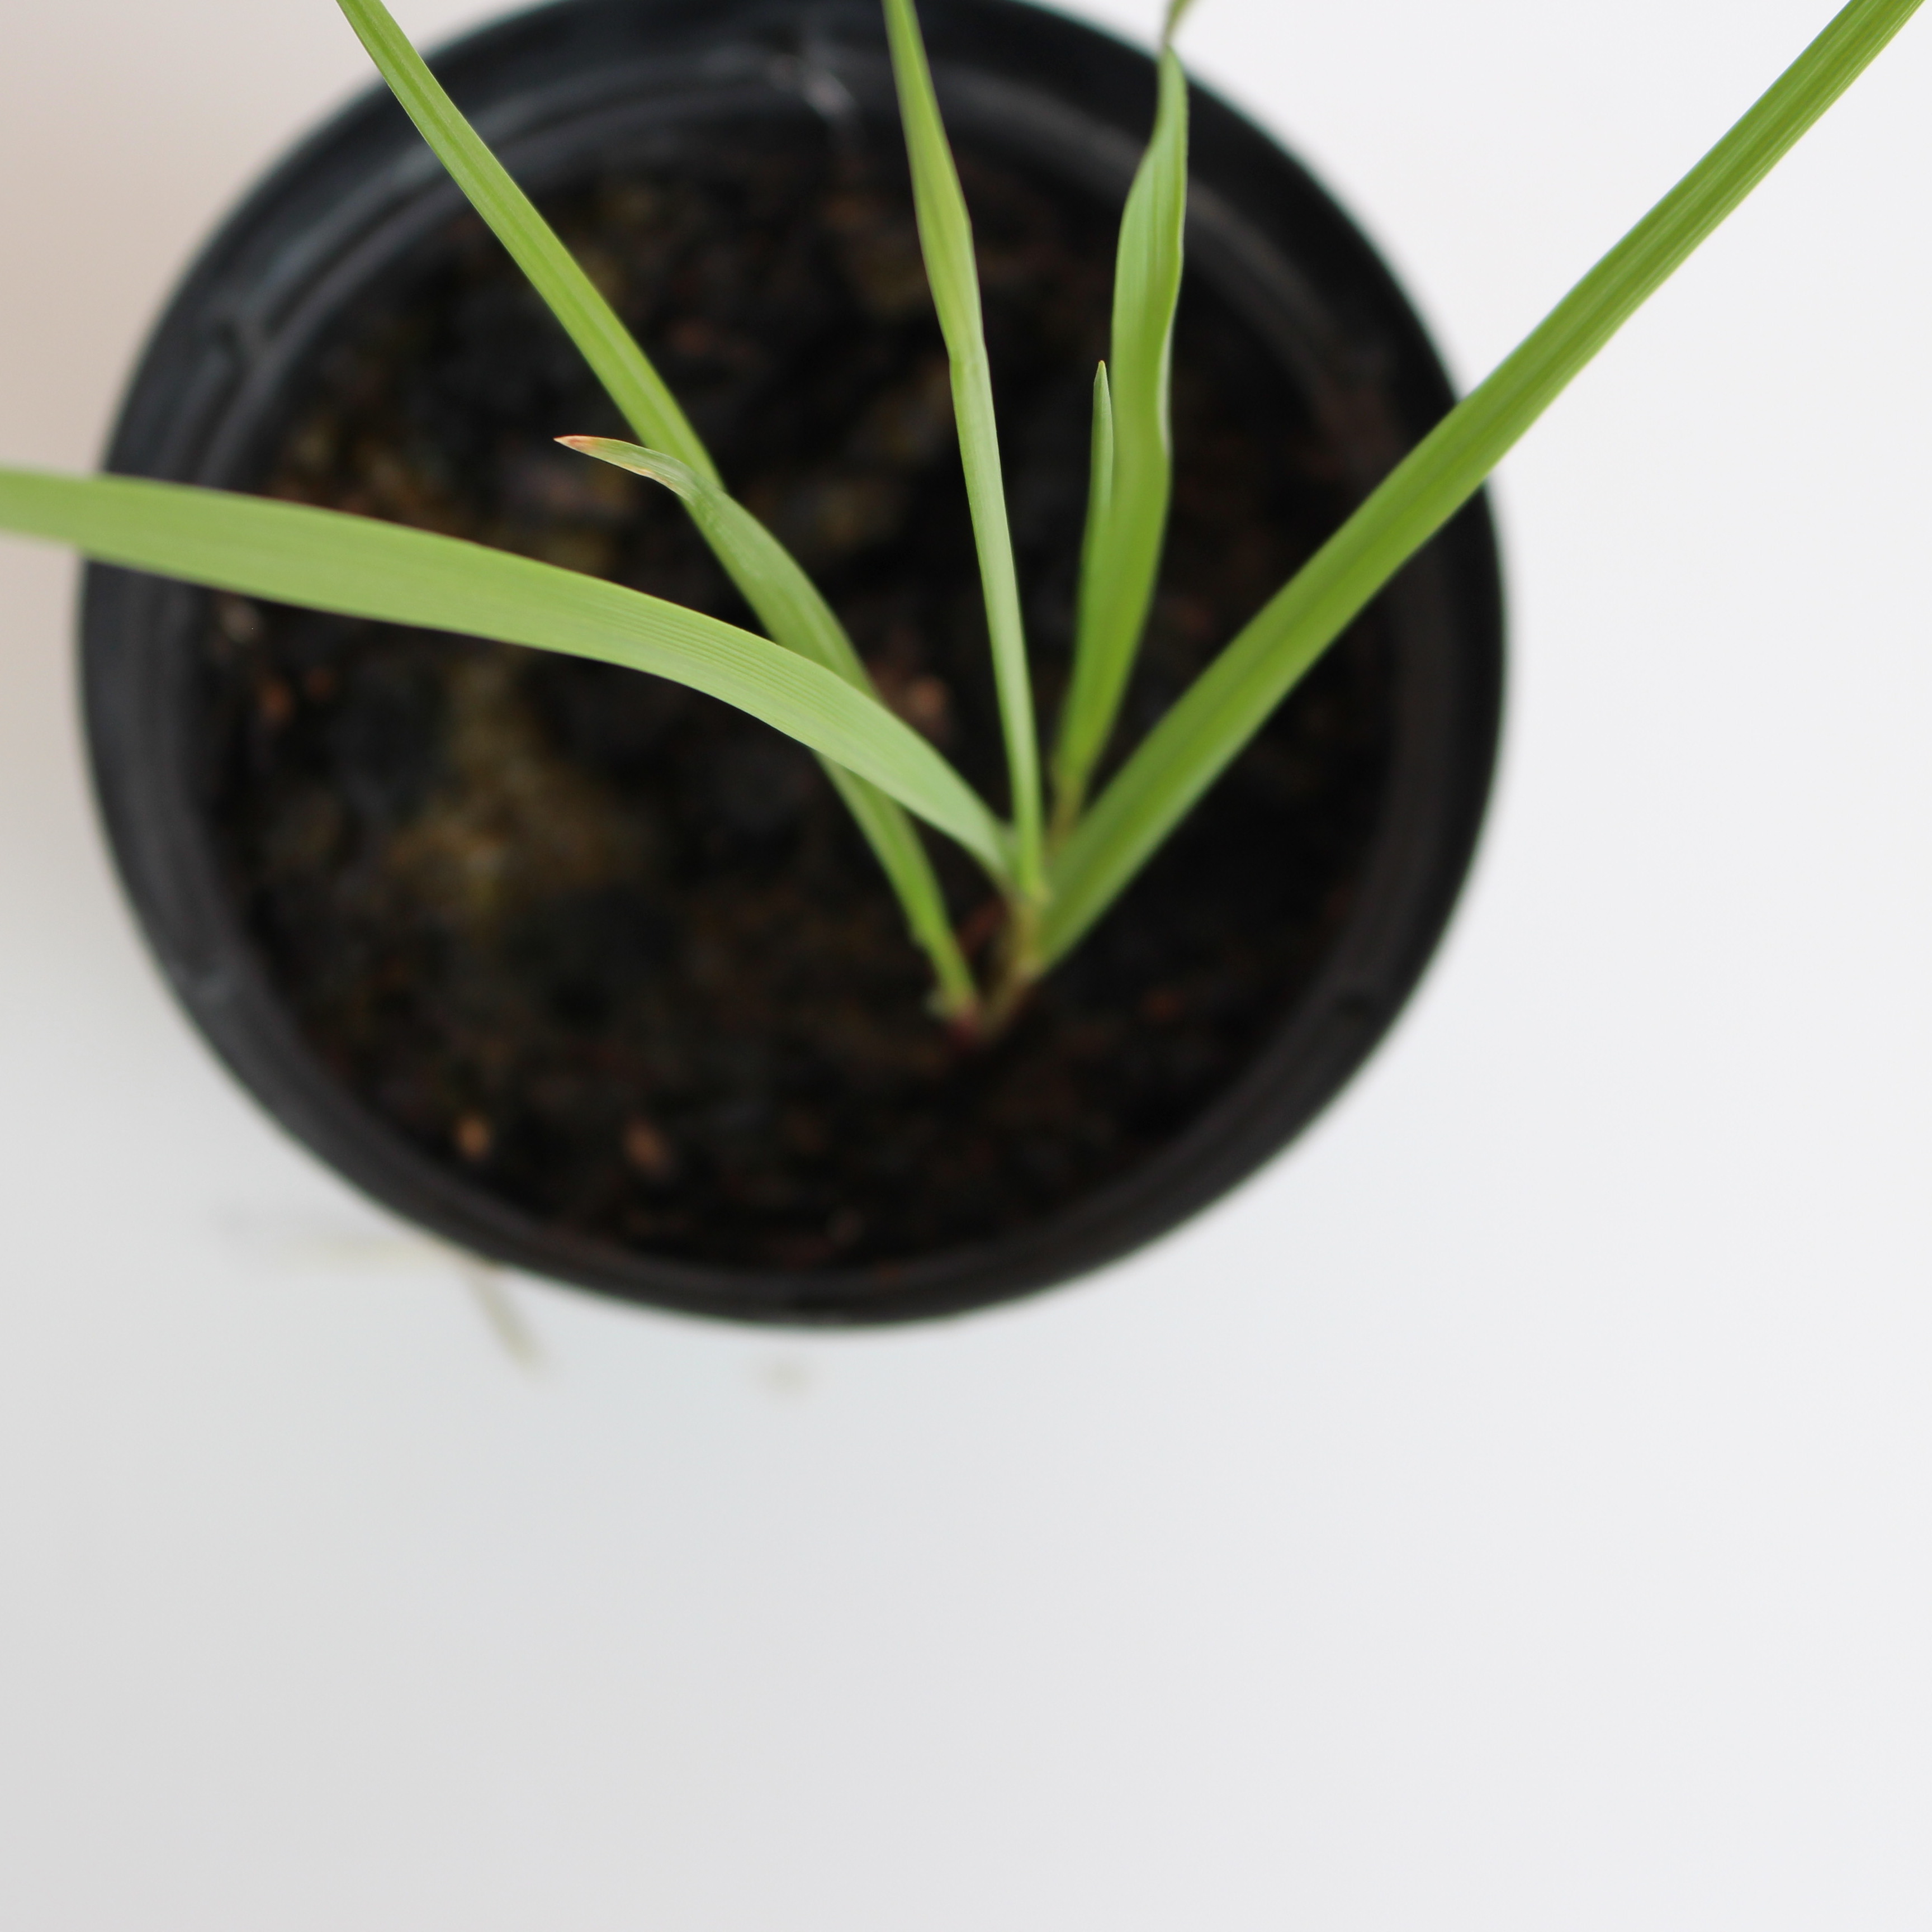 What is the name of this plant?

Lolium multiflorum
